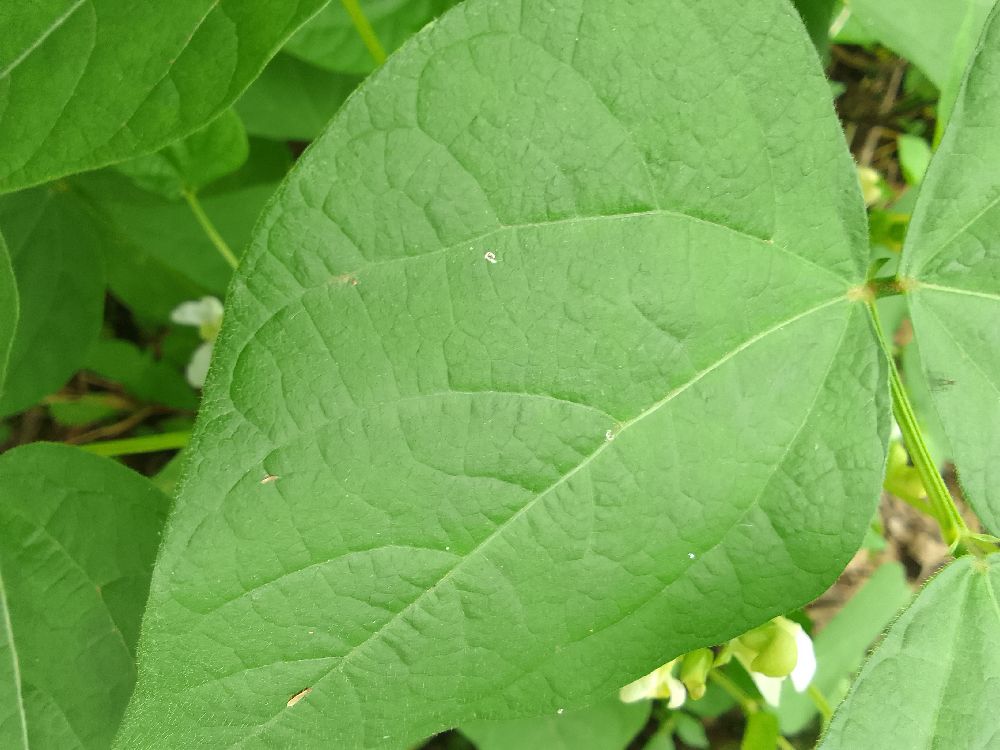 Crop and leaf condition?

common bean, healthy
